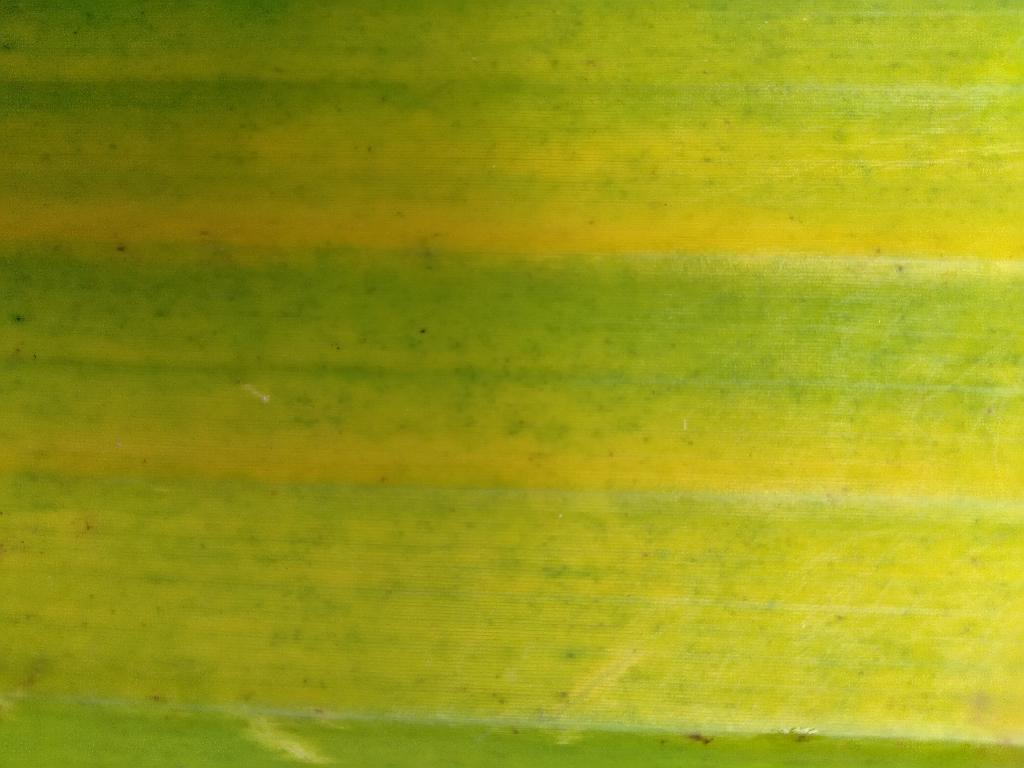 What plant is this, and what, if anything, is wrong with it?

banana, fusarium wilt race 1
